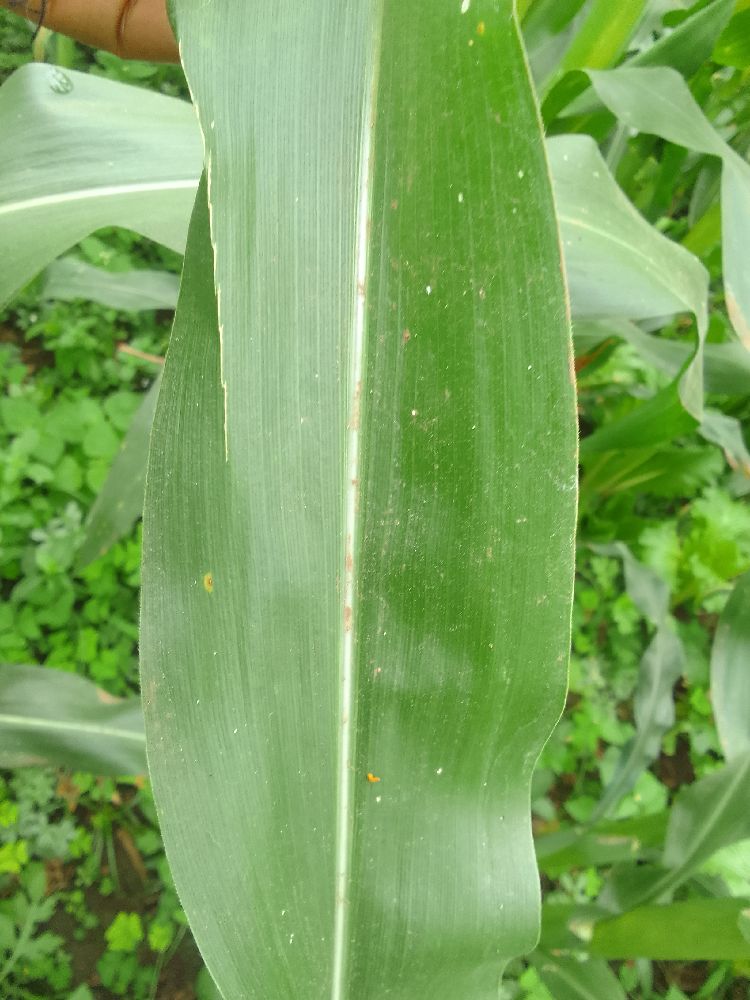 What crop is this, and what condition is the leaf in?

maize, healthy
